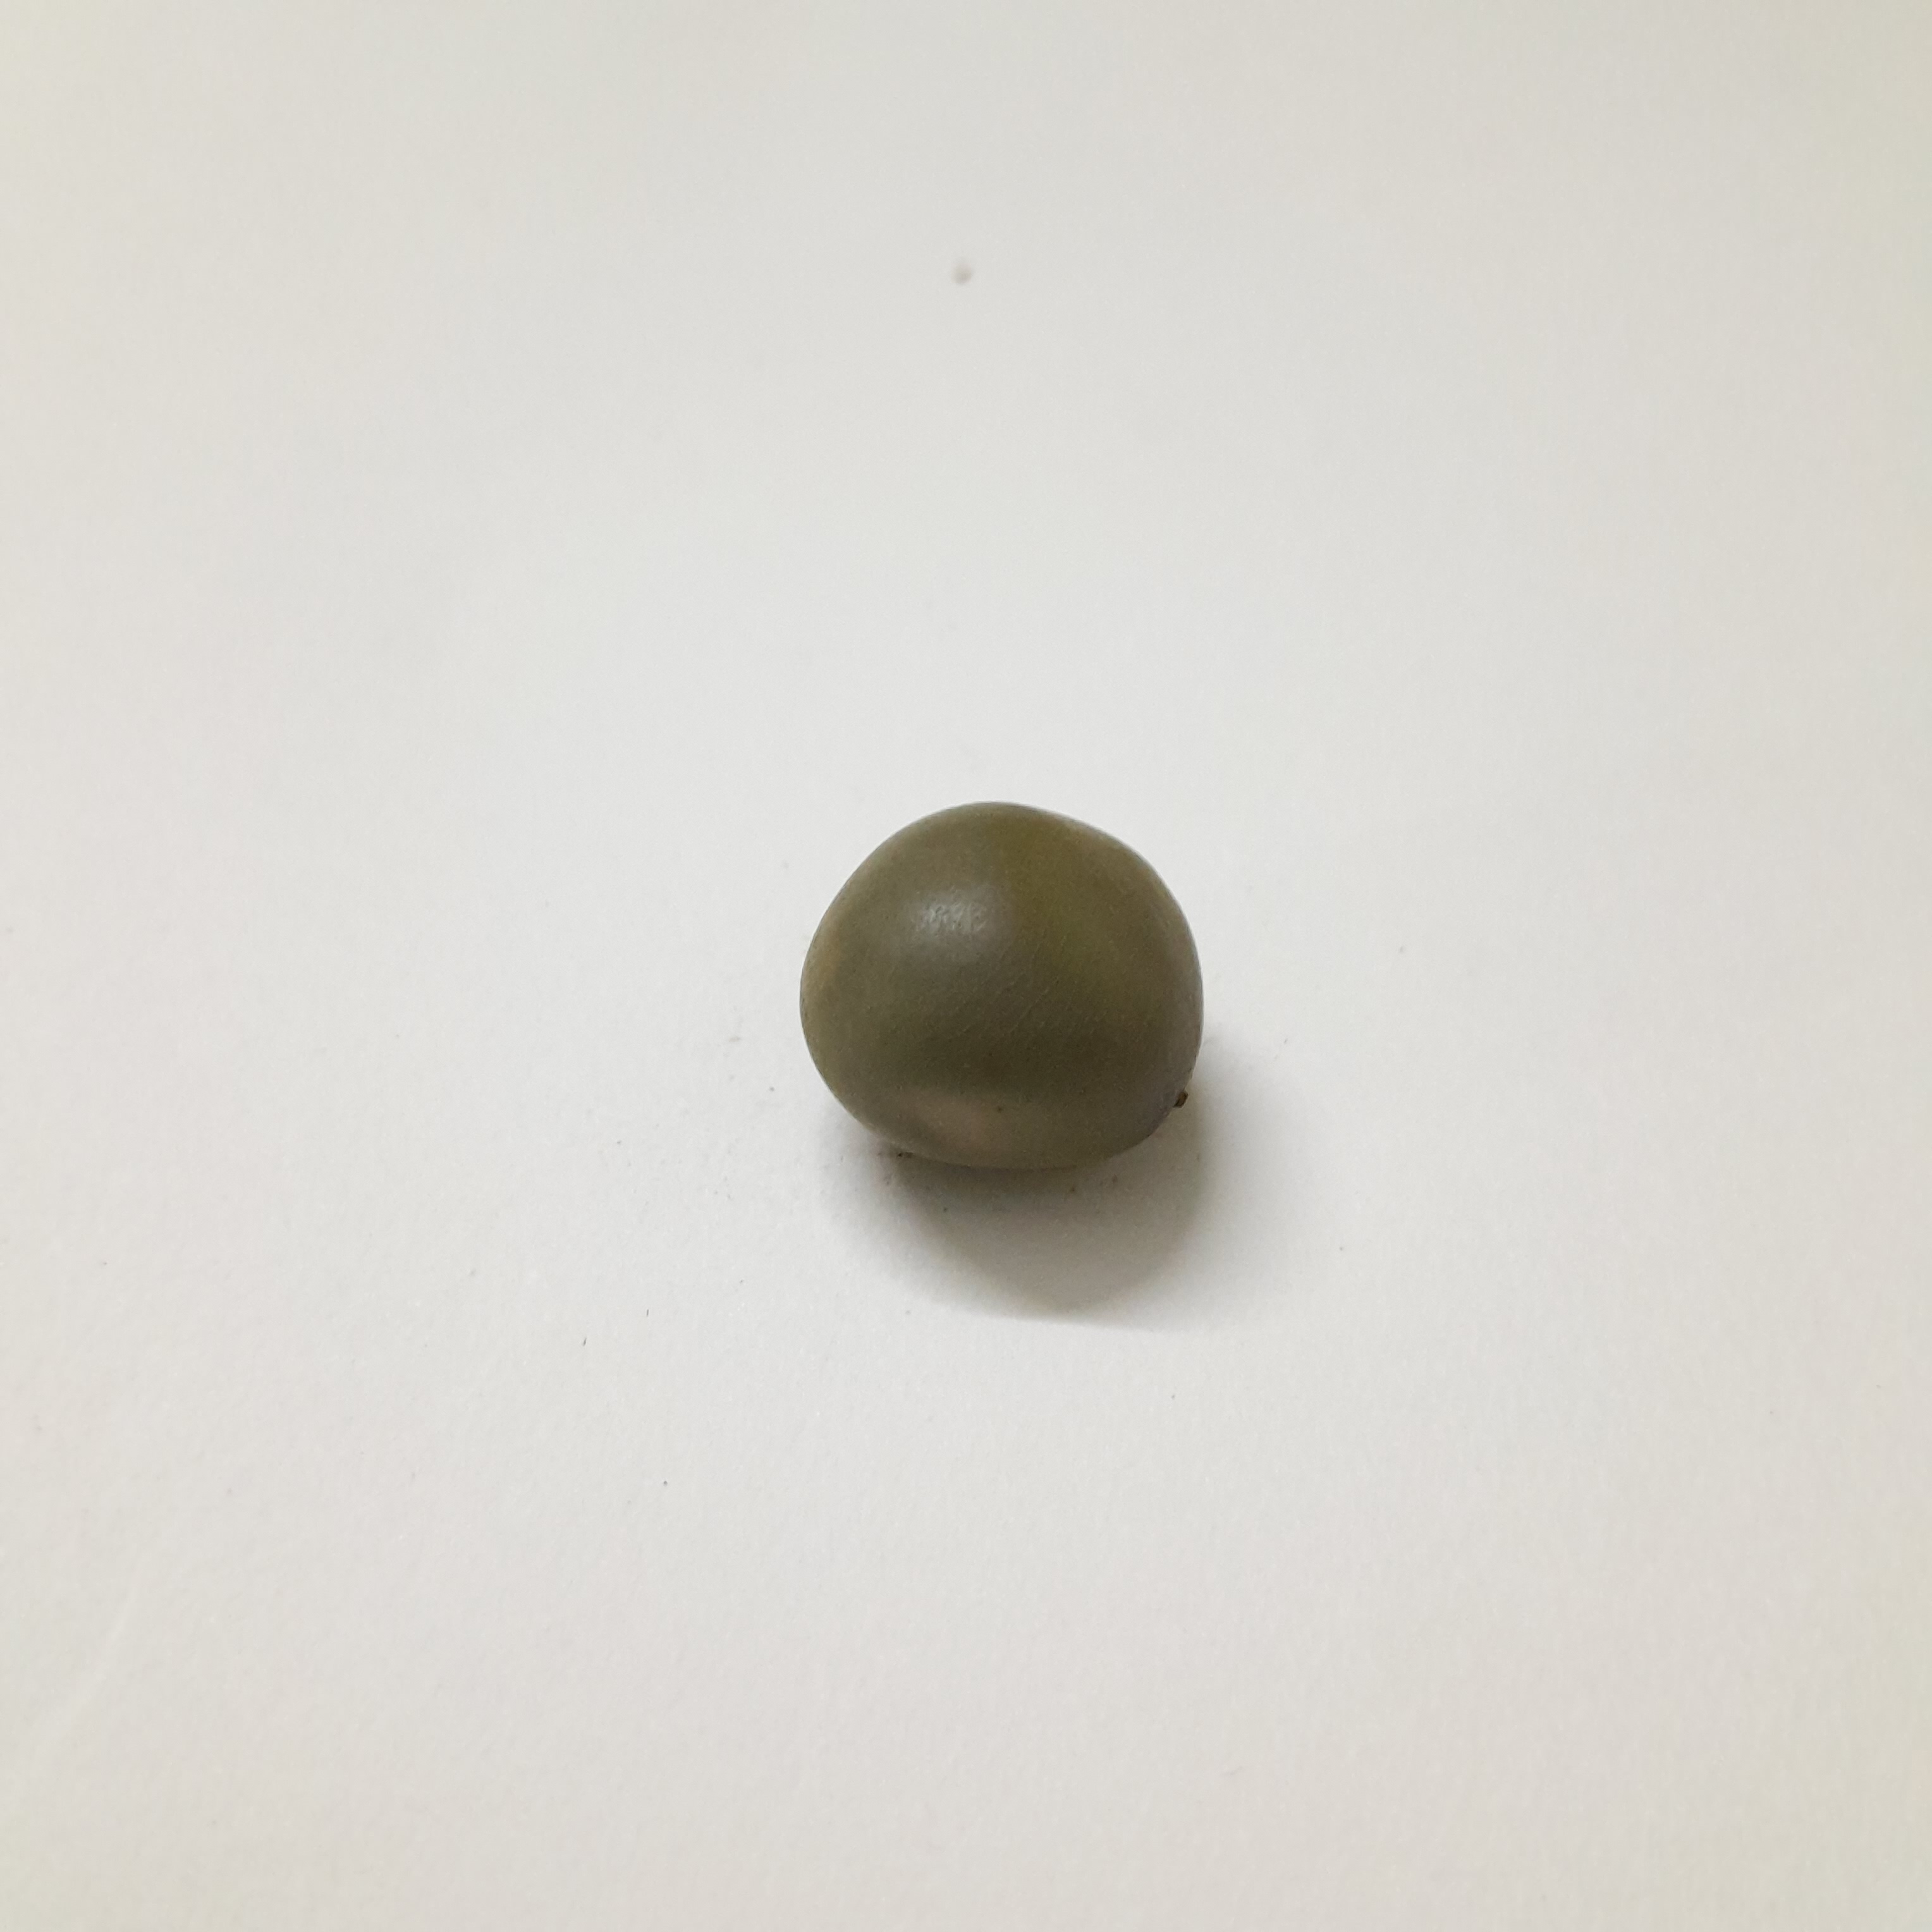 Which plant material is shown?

sagargota
